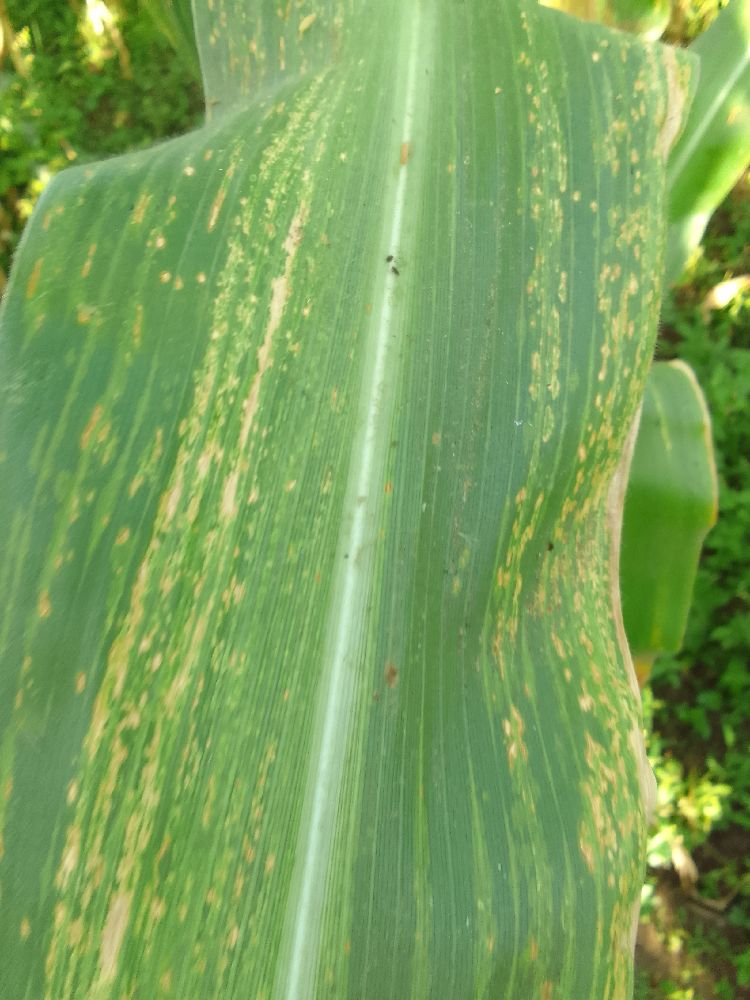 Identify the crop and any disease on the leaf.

maize, maize lethal necrosis
